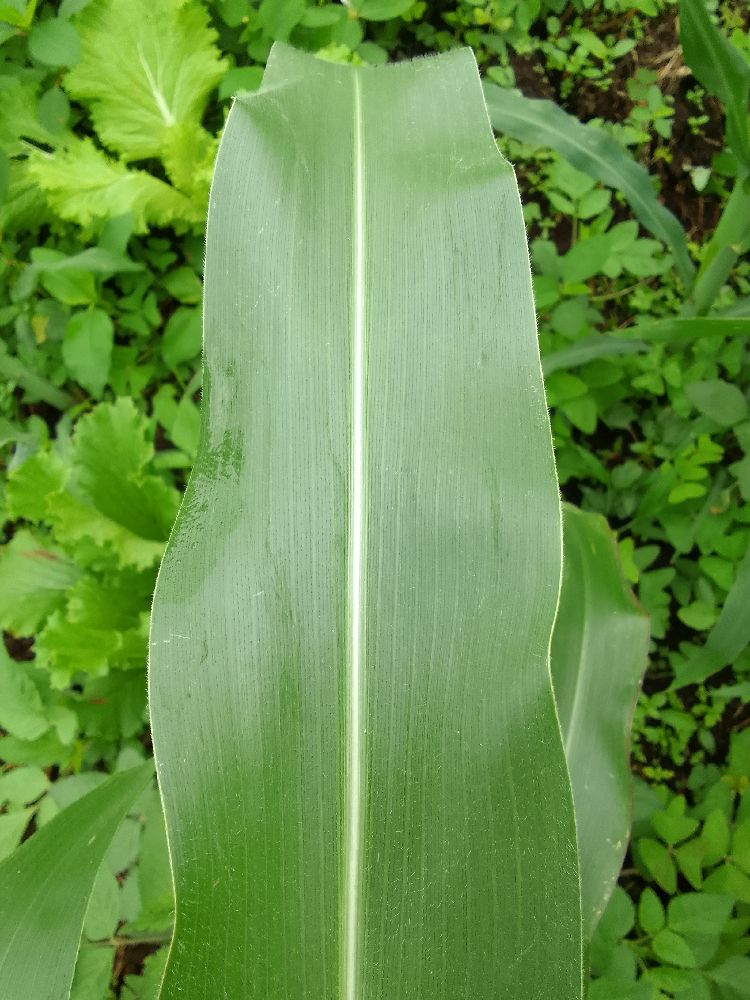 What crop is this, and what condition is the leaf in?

maize, healthy
